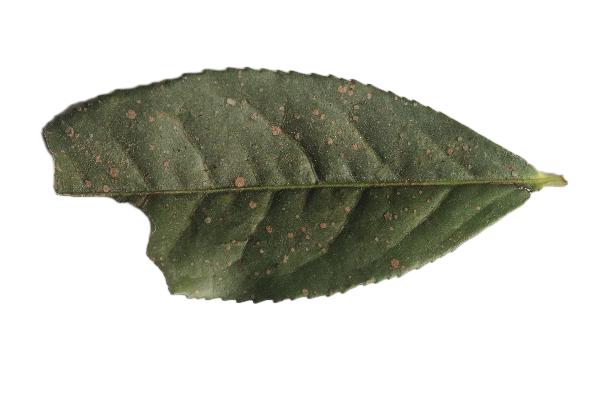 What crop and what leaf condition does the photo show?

tea, algal leaf
